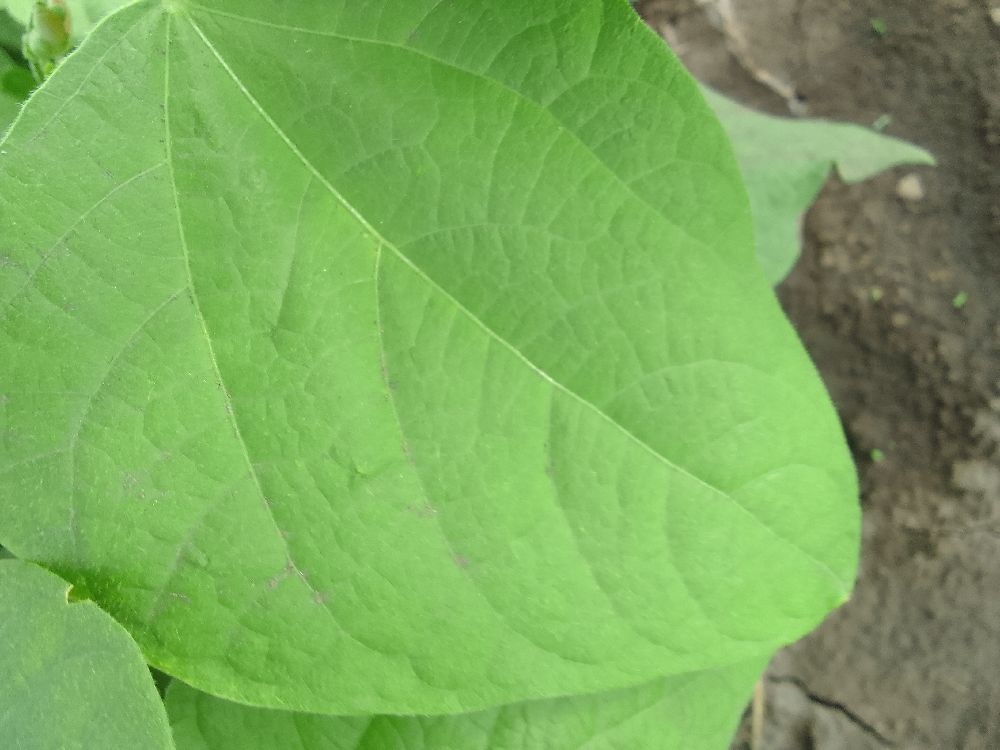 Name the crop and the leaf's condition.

common bean, healthy
